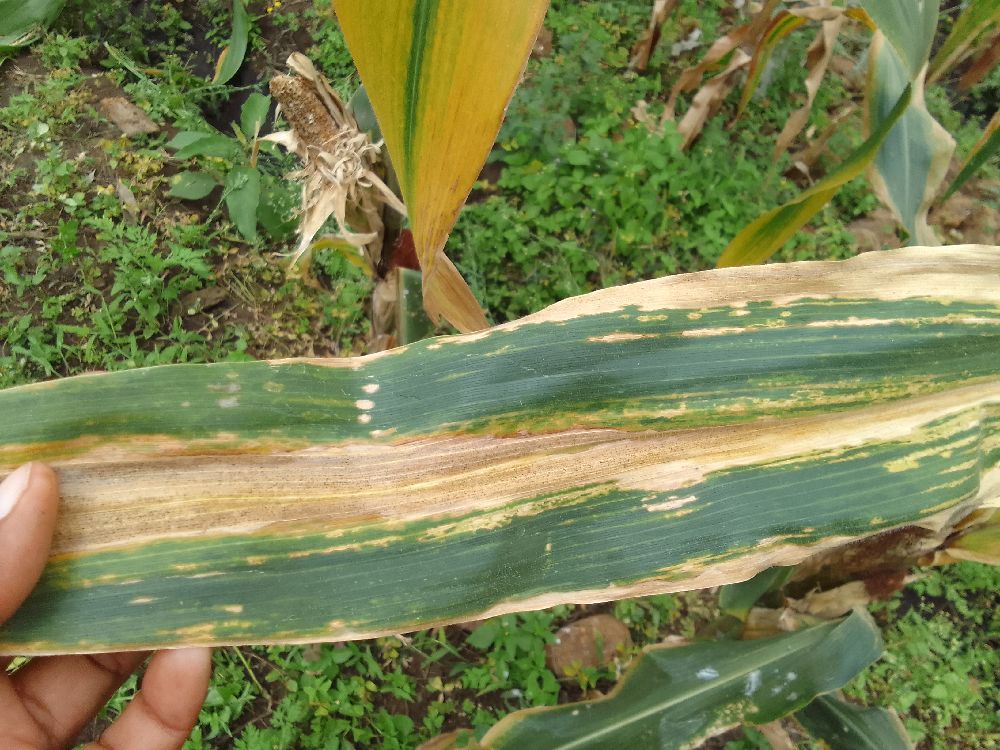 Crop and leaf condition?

maize, maize lethal necrosis
